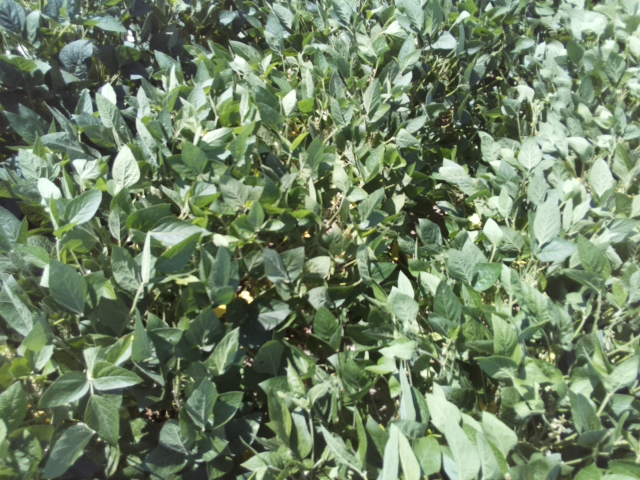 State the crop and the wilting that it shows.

soybean, leaflets folding inward at secondary pulvinus with no turgor loss in leaflets or petioles
